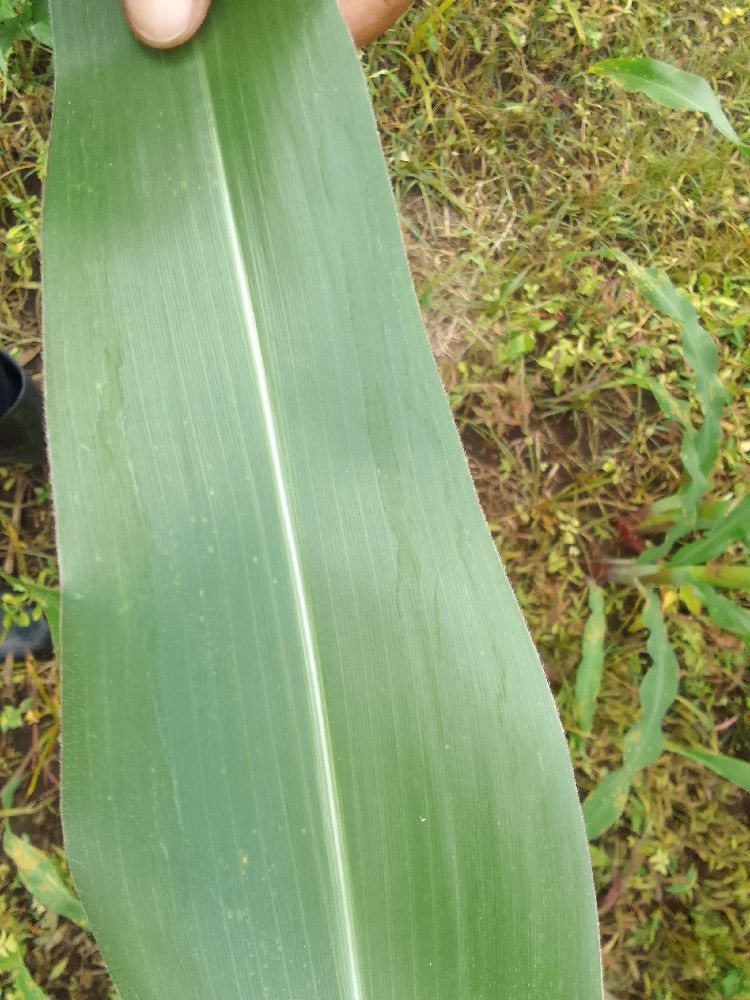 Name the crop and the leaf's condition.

maize, healthy
